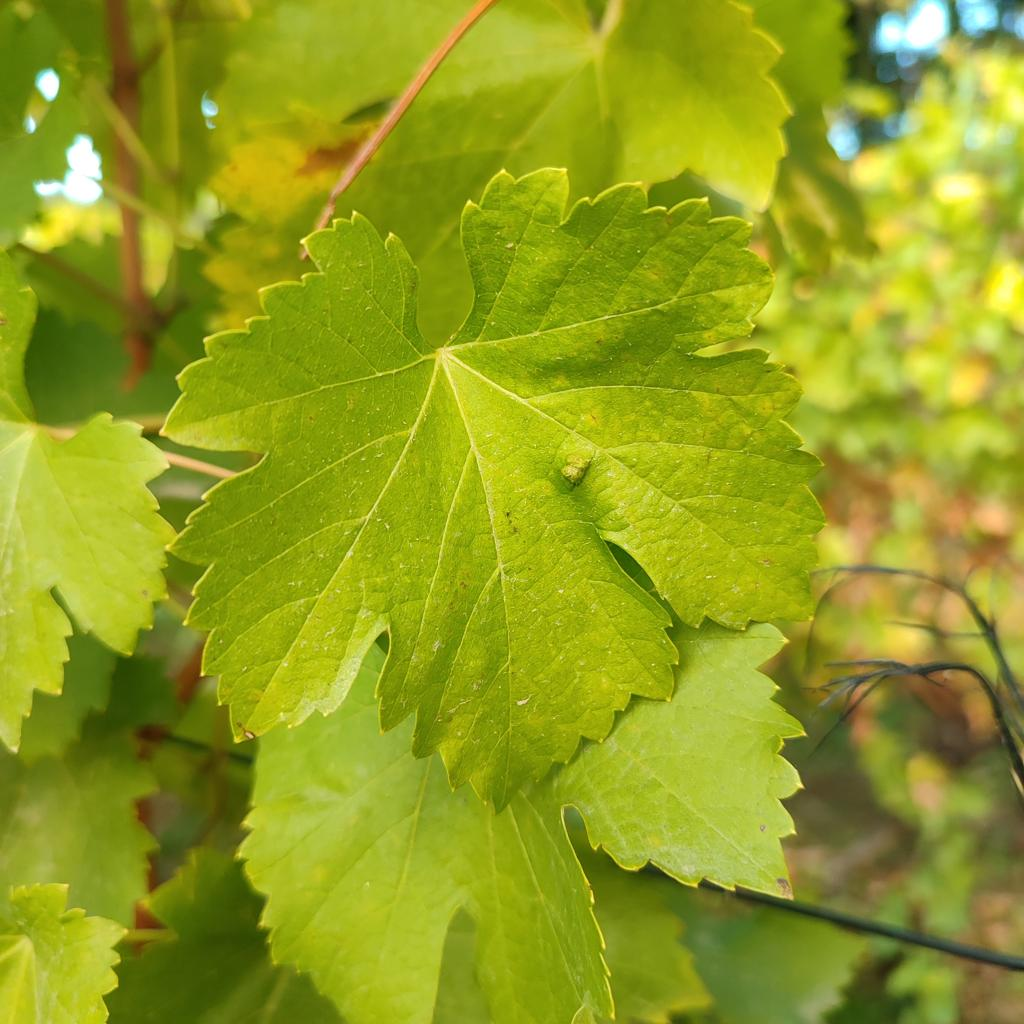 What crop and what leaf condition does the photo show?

grapevine, erineum mite
